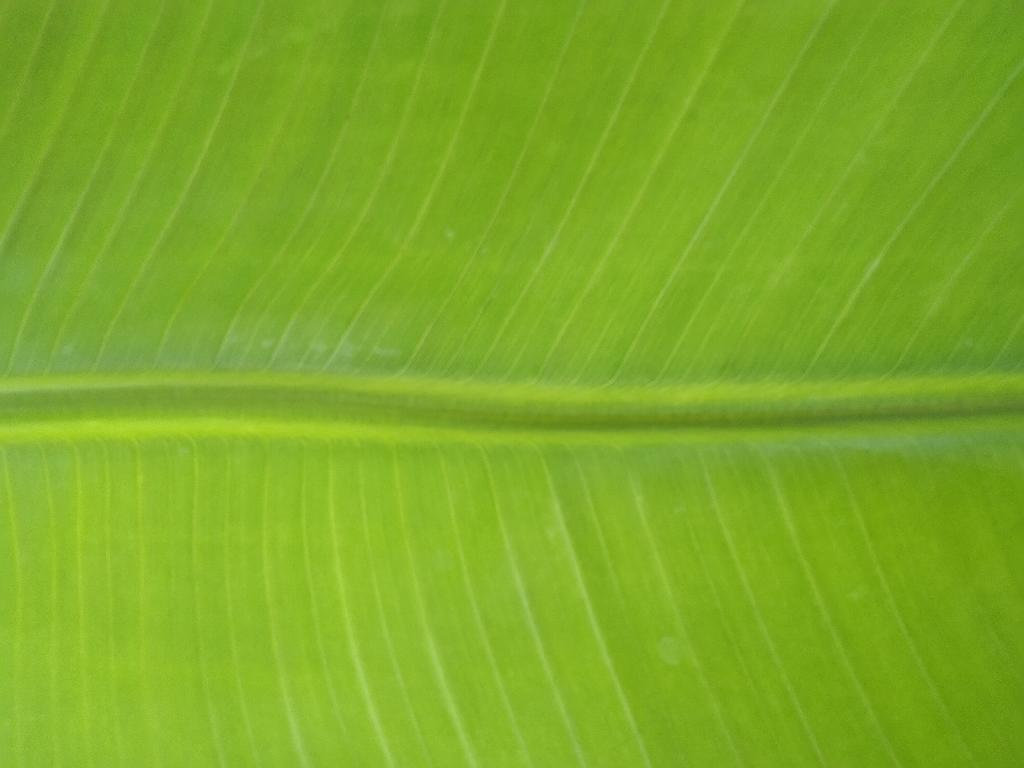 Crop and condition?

banana, healthy
